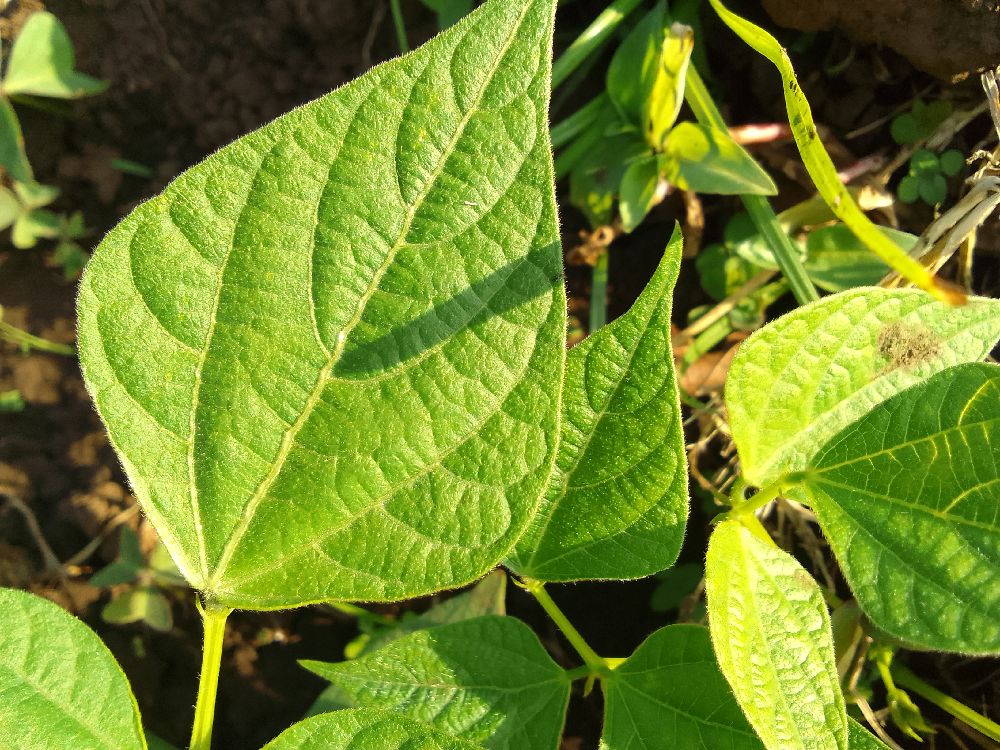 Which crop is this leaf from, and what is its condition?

common bean, healthy
